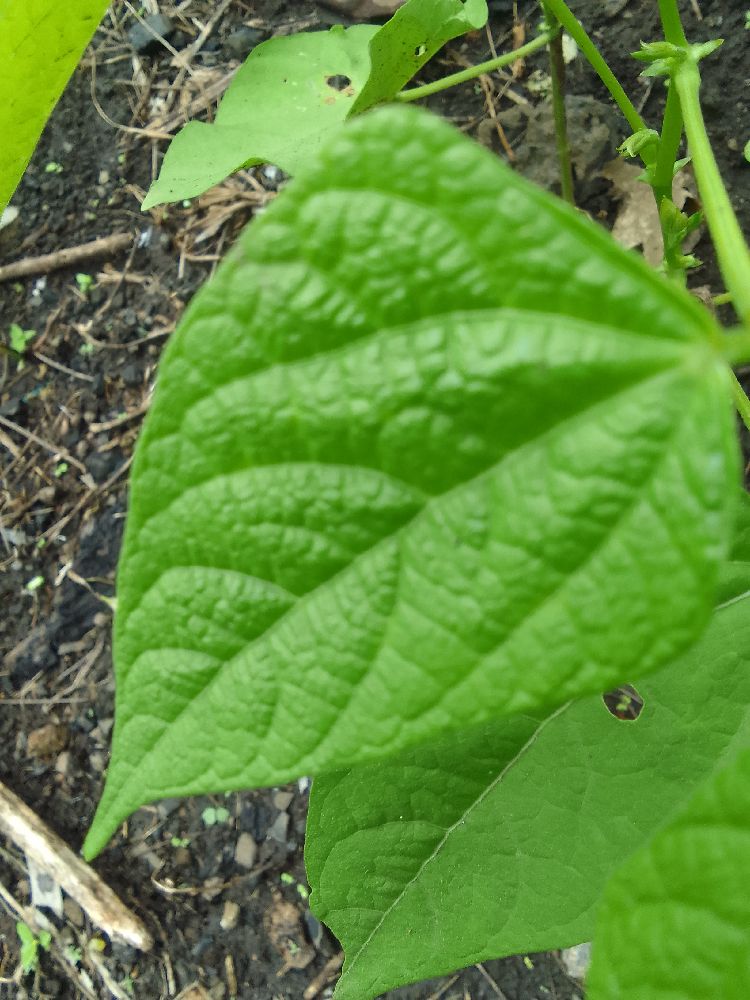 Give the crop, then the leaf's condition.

common bean, healthy
